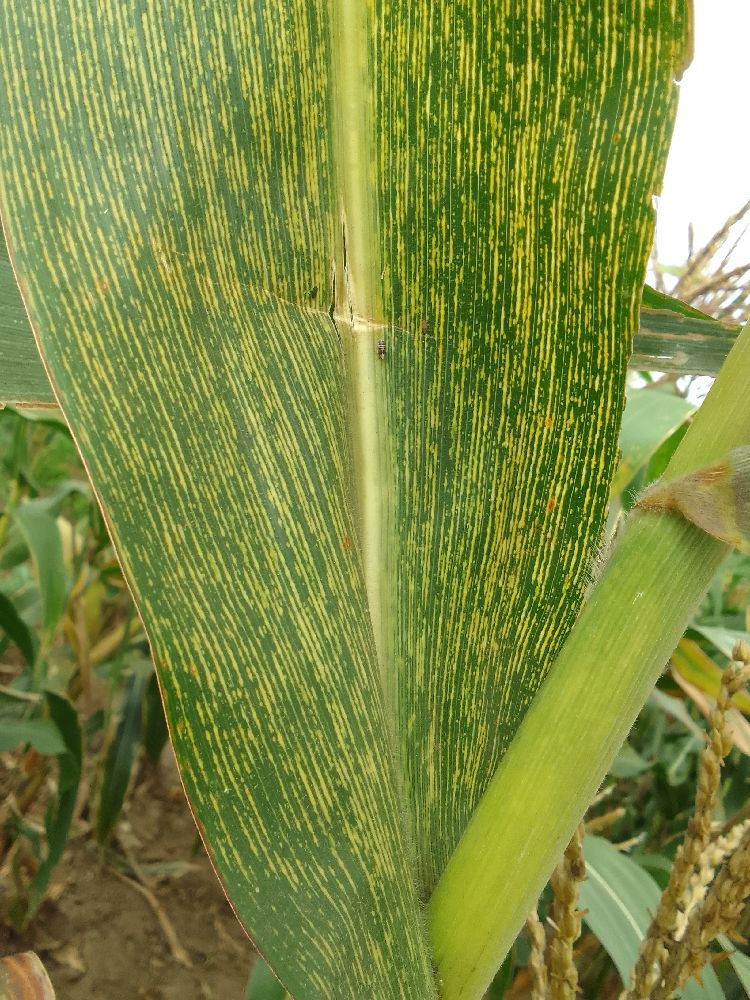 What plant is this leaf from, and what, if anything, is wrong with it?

maize, maize streak virus
